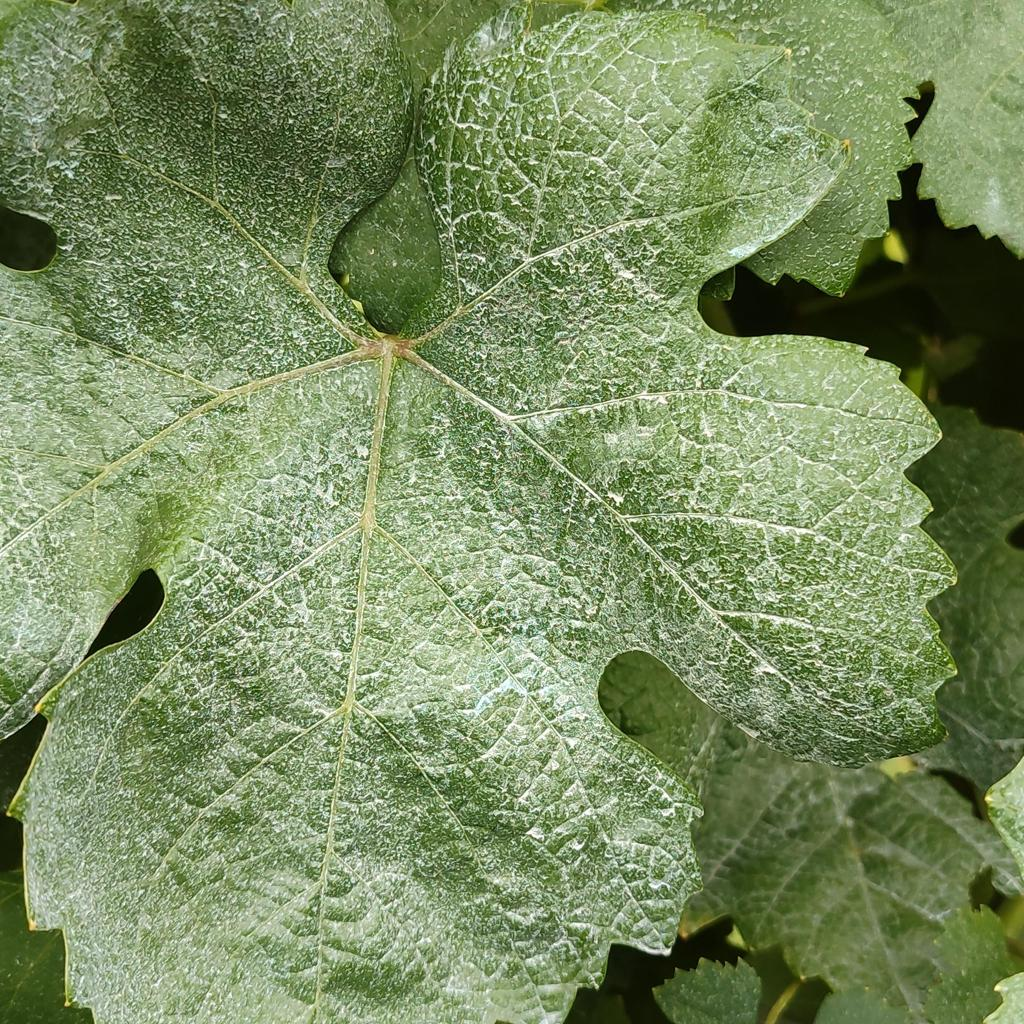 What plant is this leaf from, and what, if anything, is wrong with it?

grapevine, healthy
